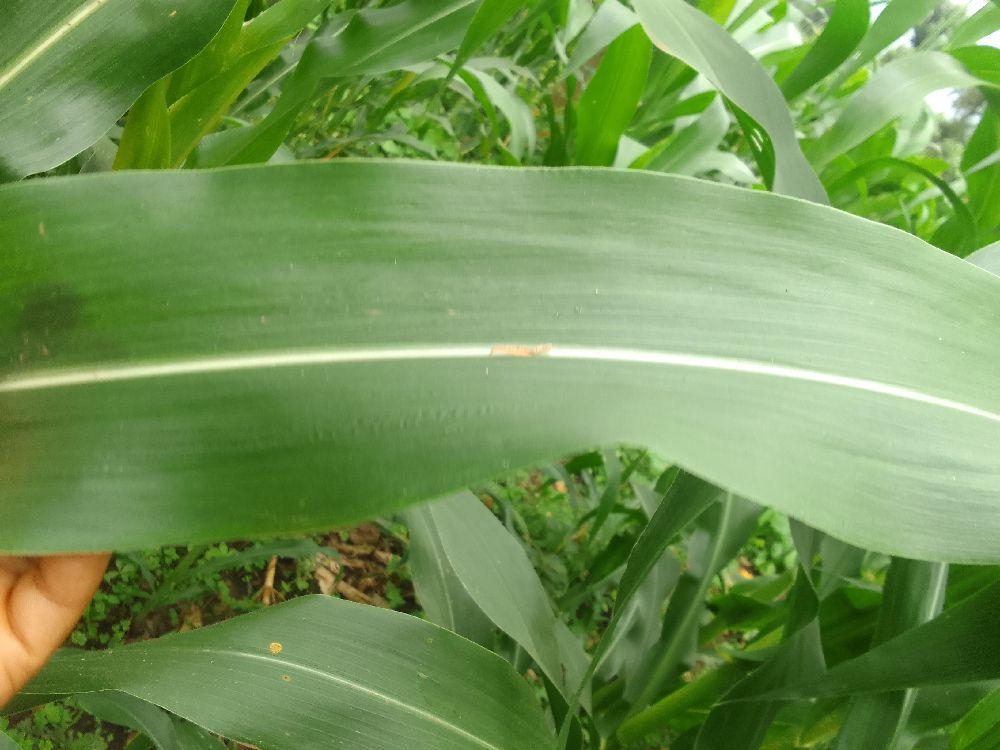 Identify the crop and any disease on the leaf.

maize, healthy
